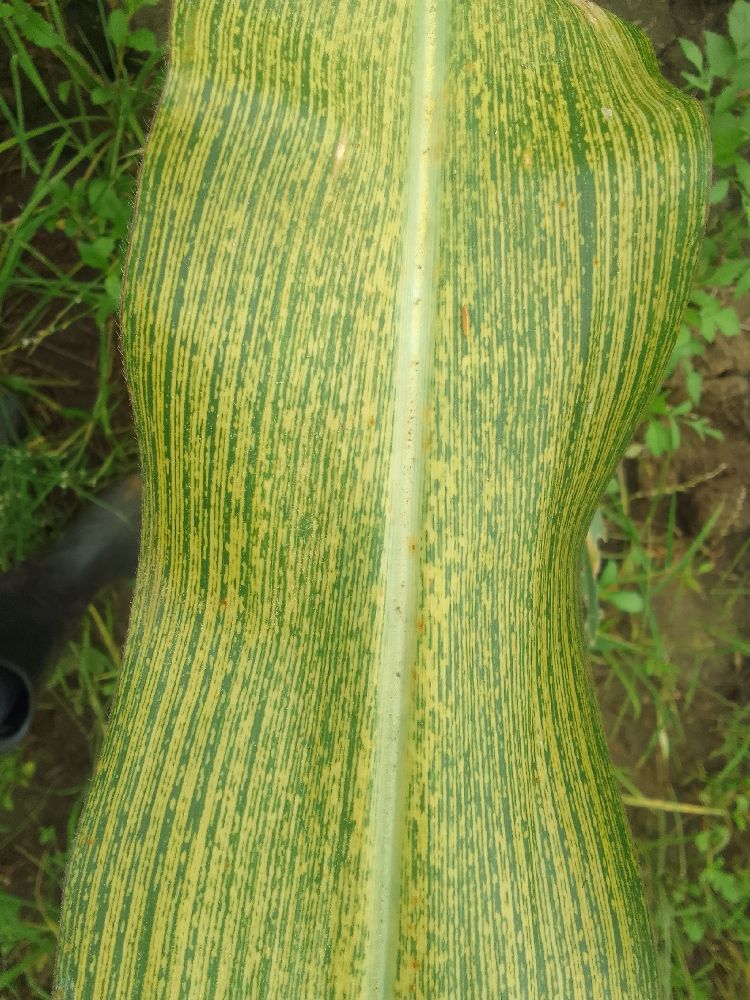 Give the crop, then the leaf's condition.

maize, maize streak virus
